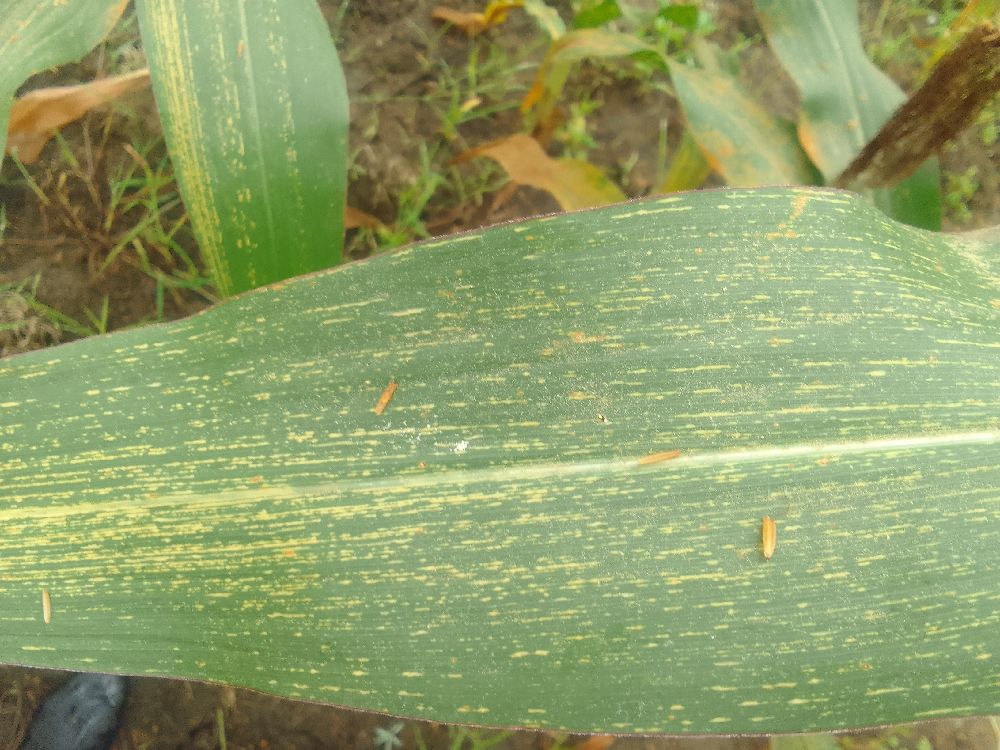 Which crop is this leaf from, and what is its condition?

maize, maize streak virus
